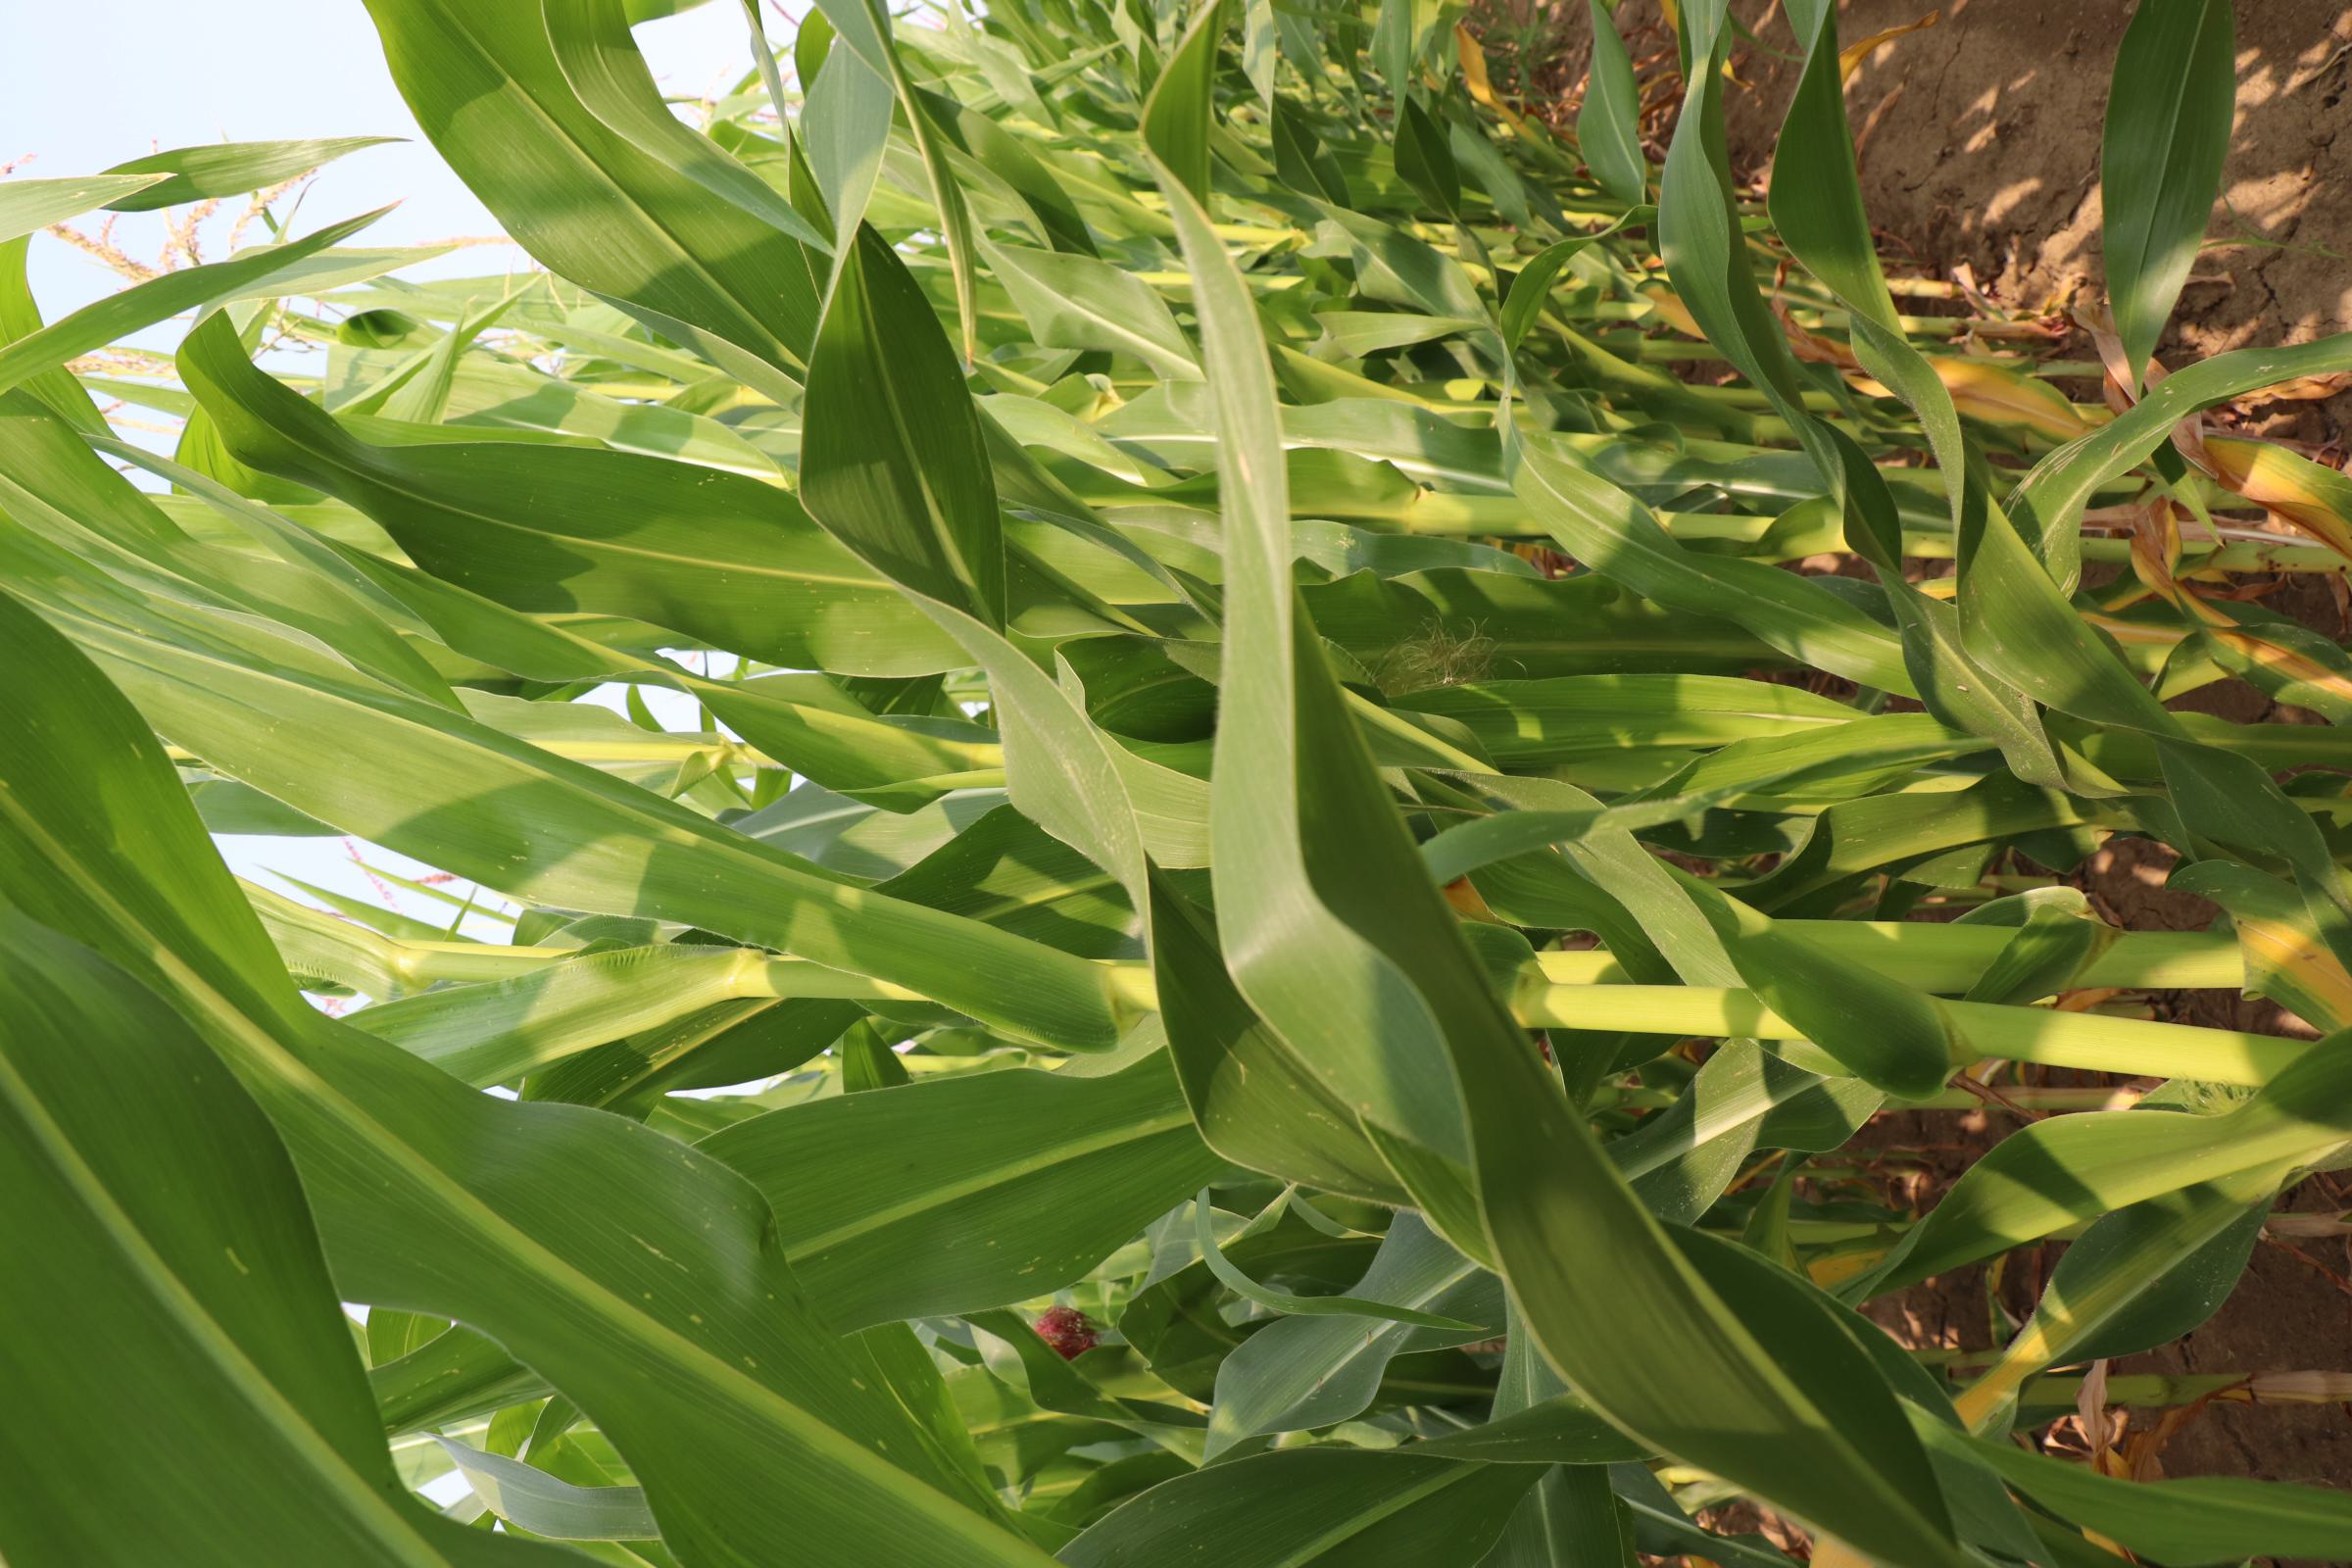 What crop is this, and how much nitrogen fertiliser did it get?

maize, no added nitrogen
